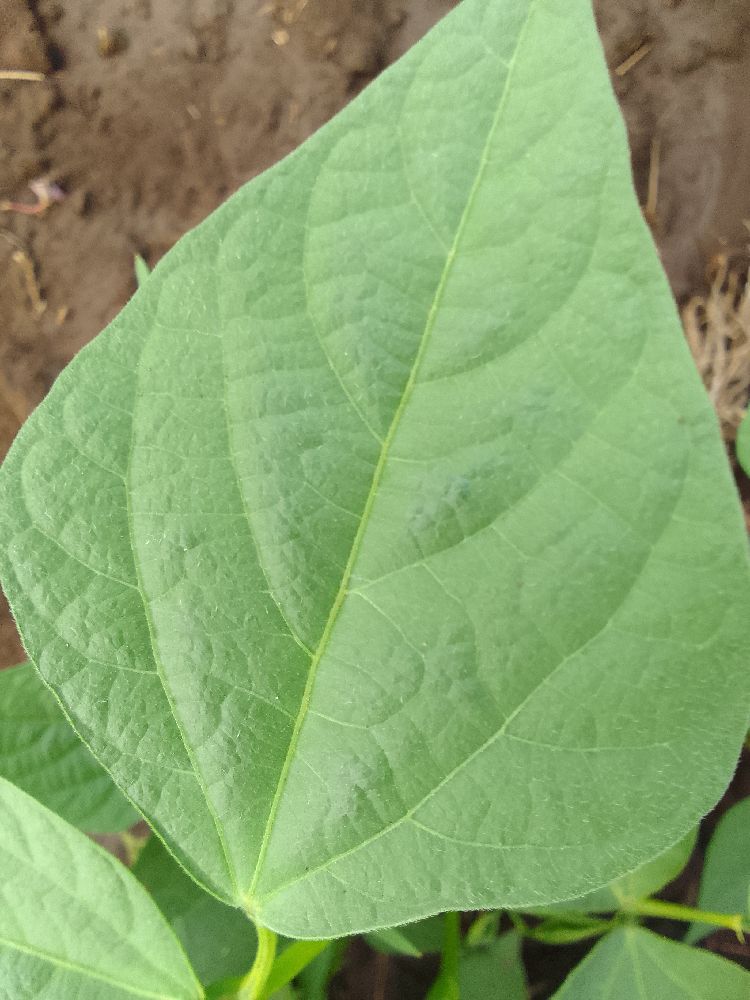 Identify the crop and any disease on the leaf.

common bean, healthy
